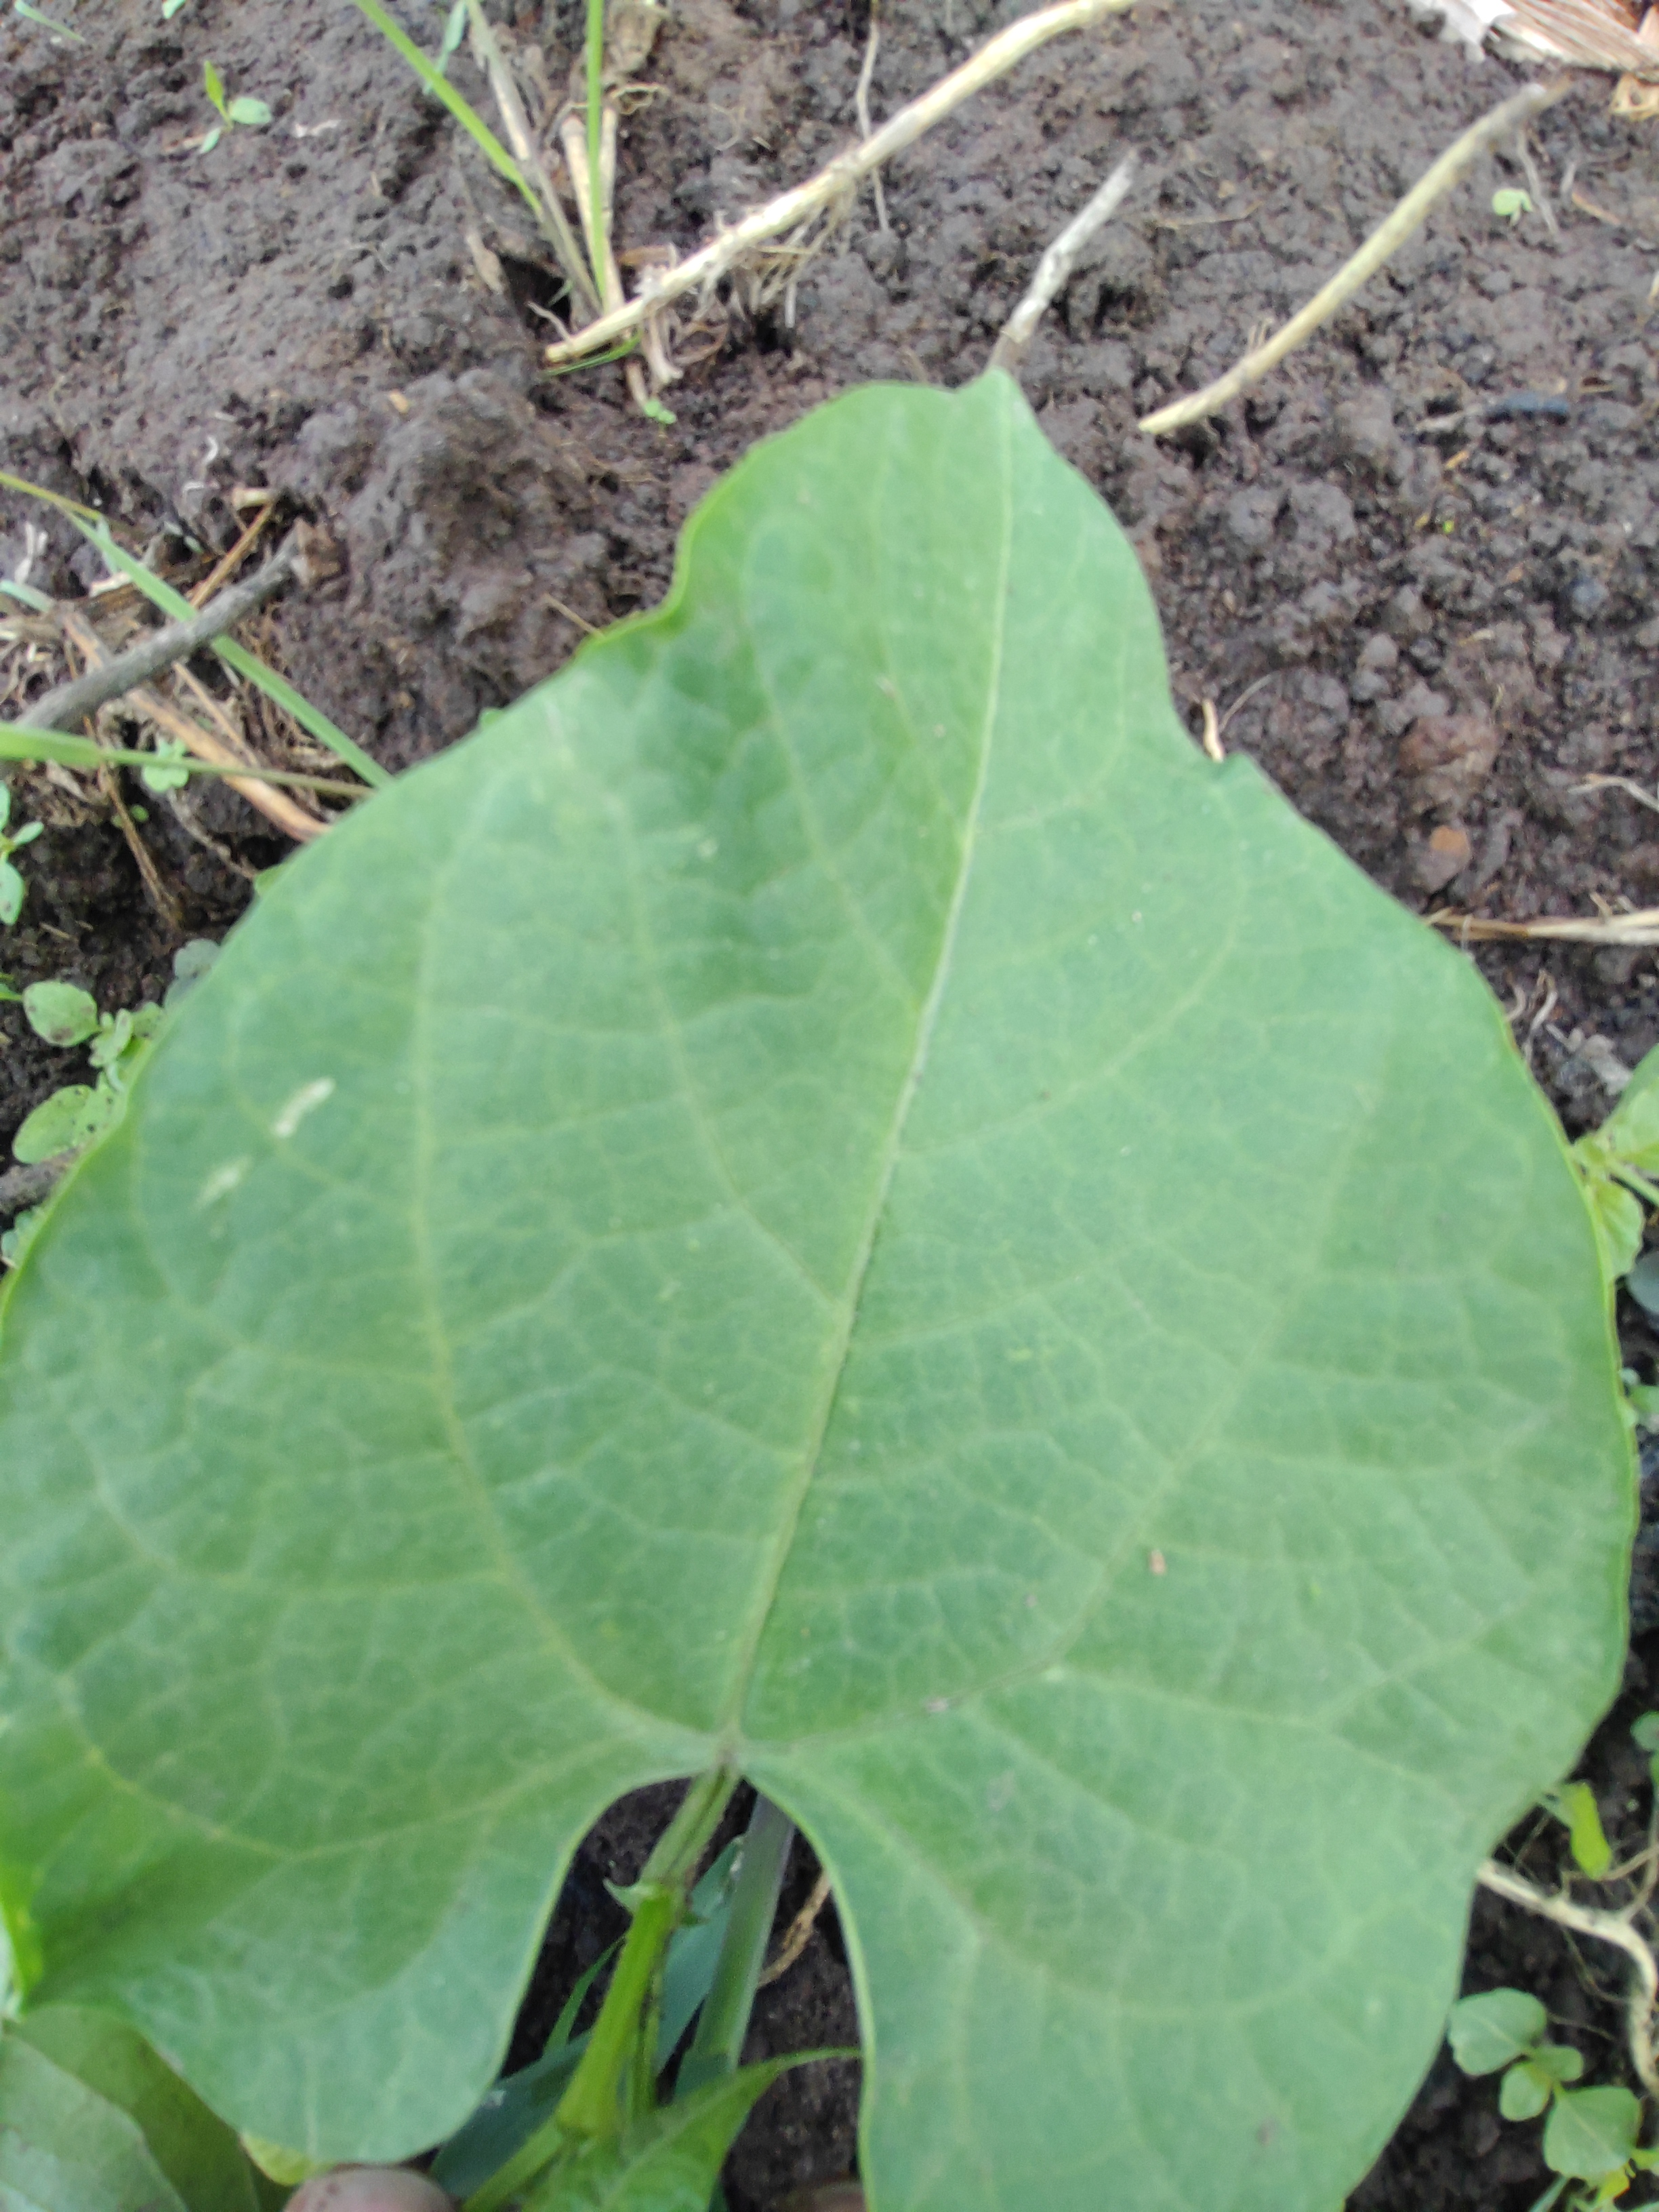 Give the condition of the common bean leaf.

healthy
